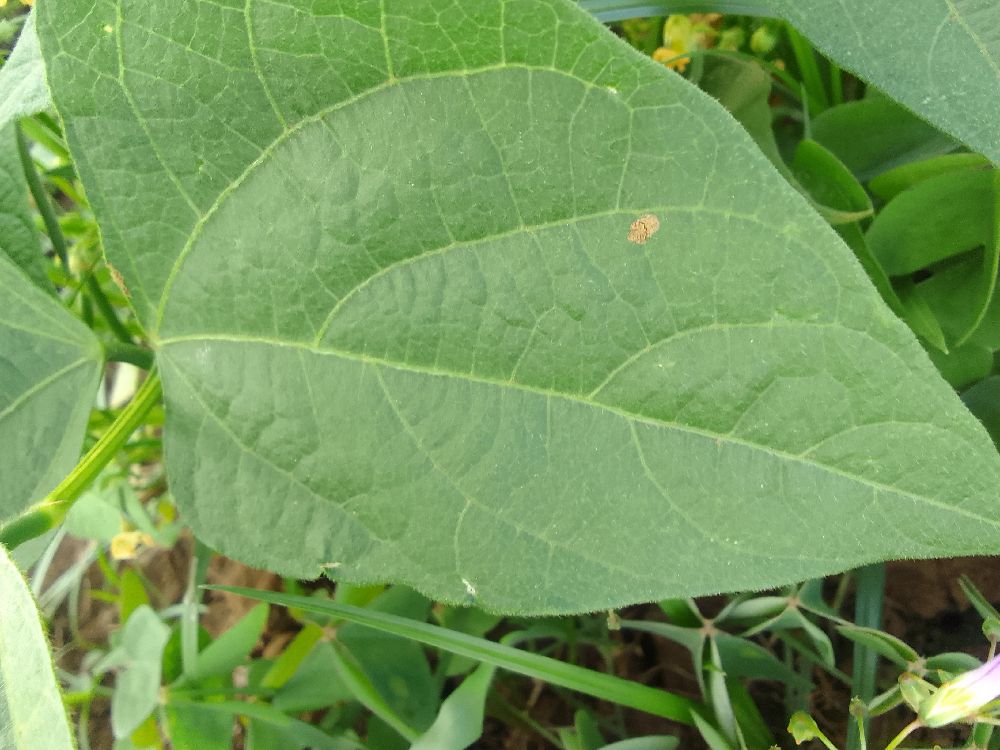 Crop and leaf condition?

common bean, healthy
